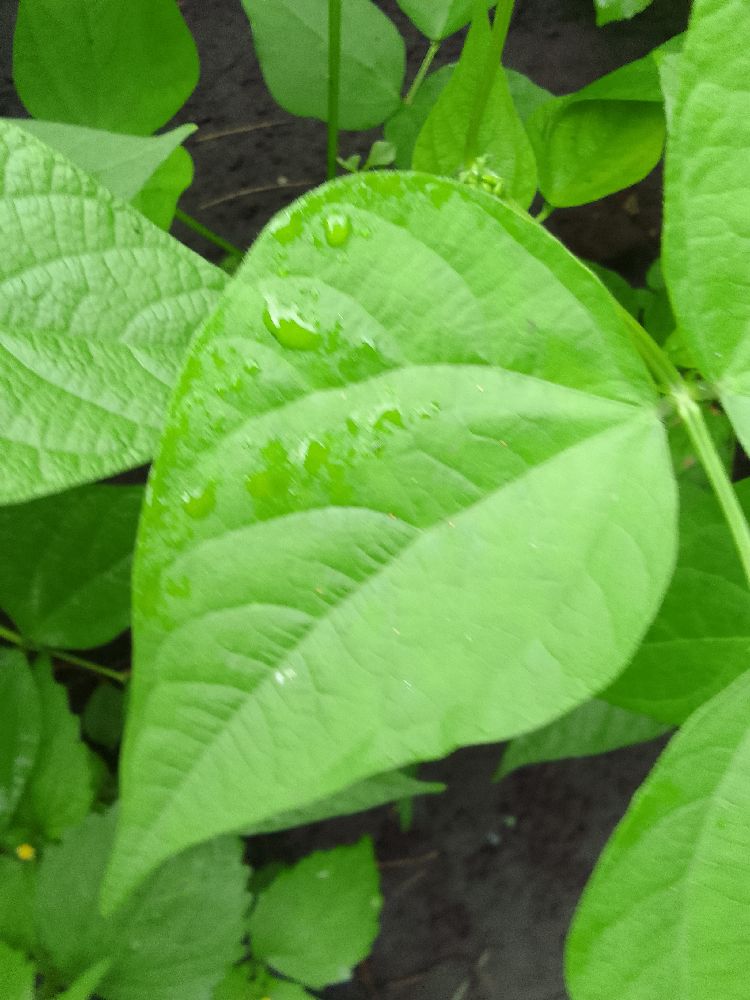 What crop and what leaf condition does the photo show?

common bean, healthy
